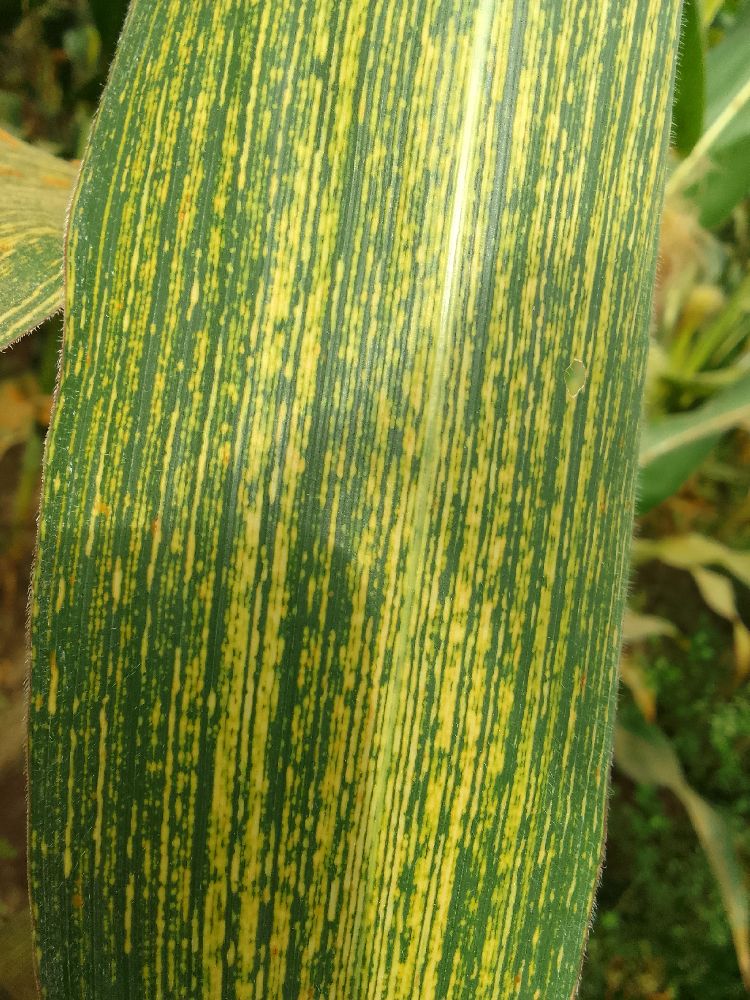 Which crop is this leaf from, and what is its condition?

maize, maize streak virus
